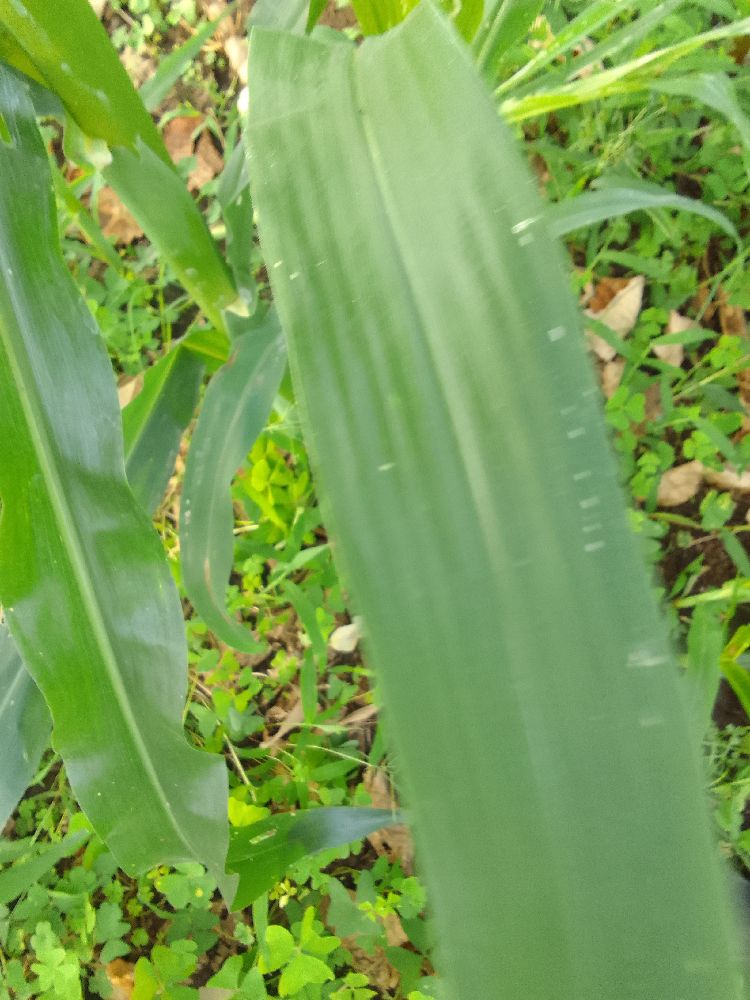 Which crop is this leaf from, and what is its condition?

maize, healthy
